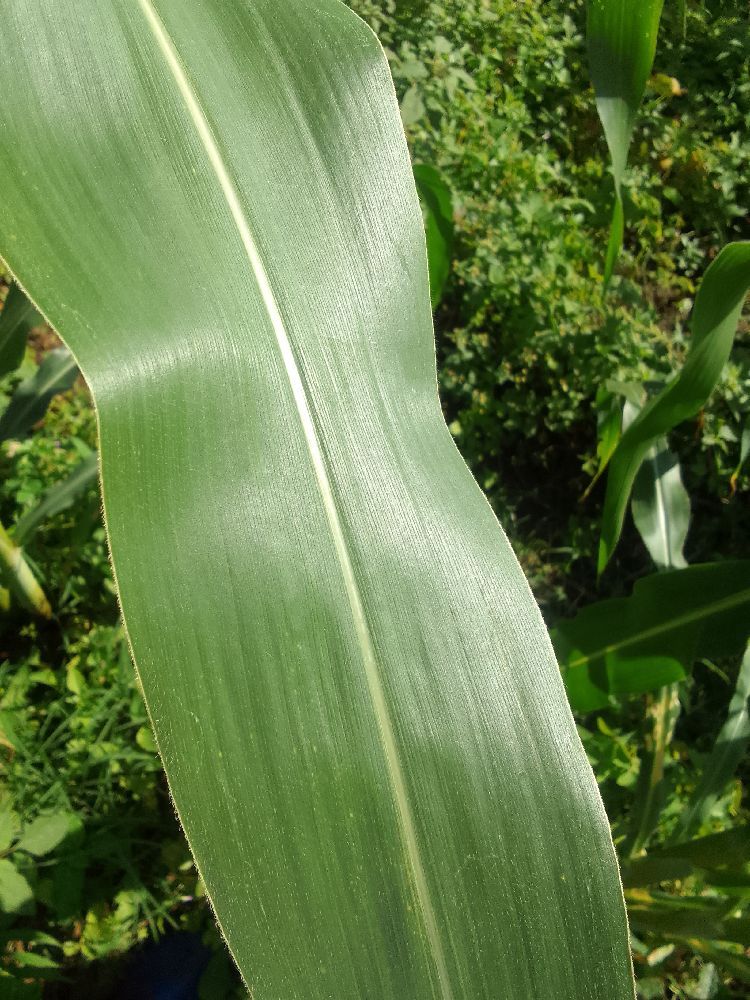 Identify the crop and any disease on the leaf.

maize, healthy
